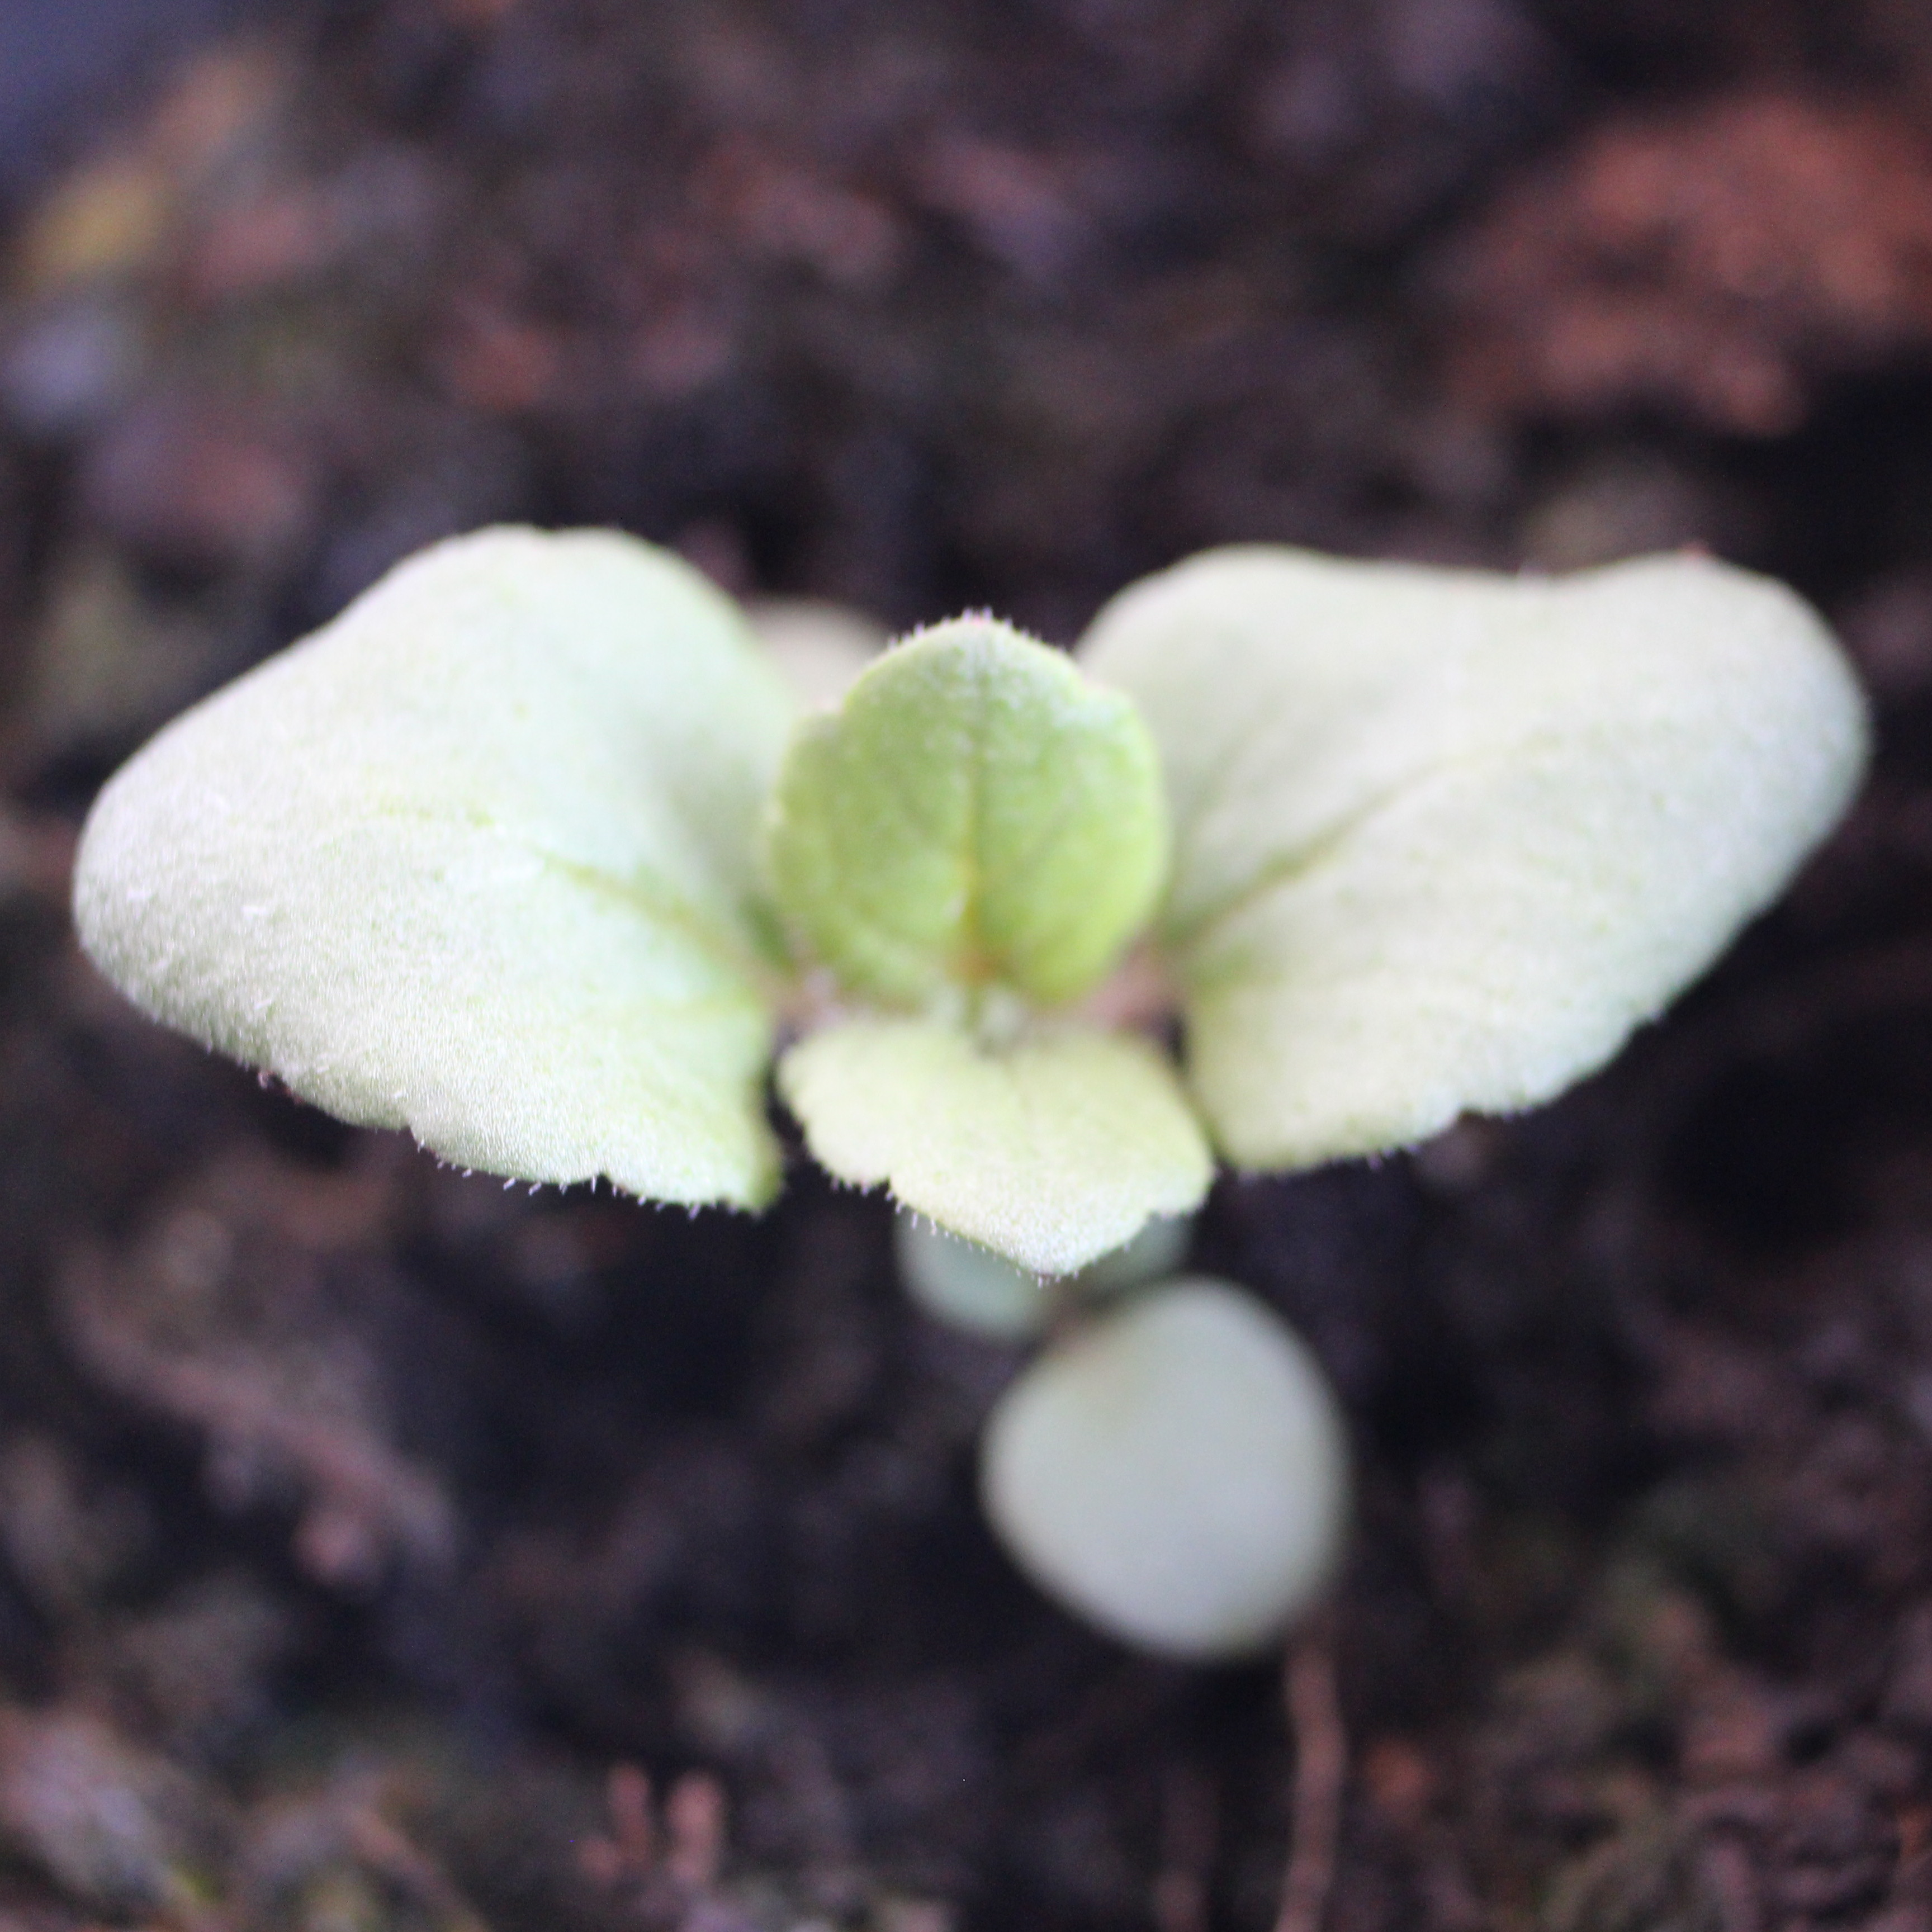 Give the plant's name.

Veronica persica
